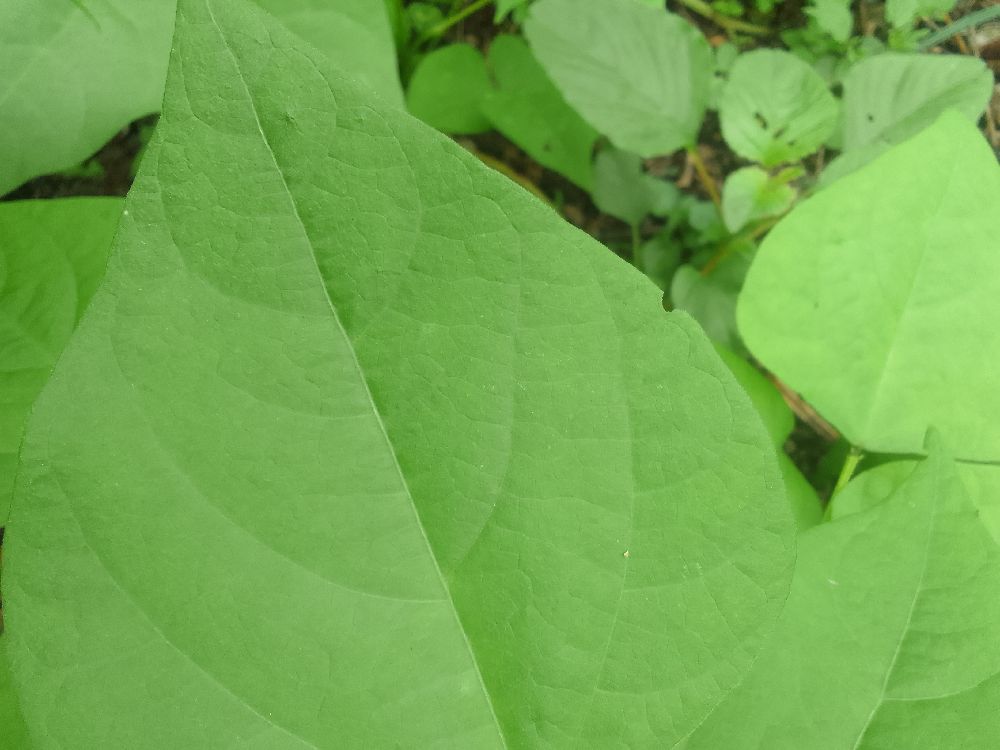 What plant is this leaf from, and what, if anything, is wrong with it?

common bean, healthy
